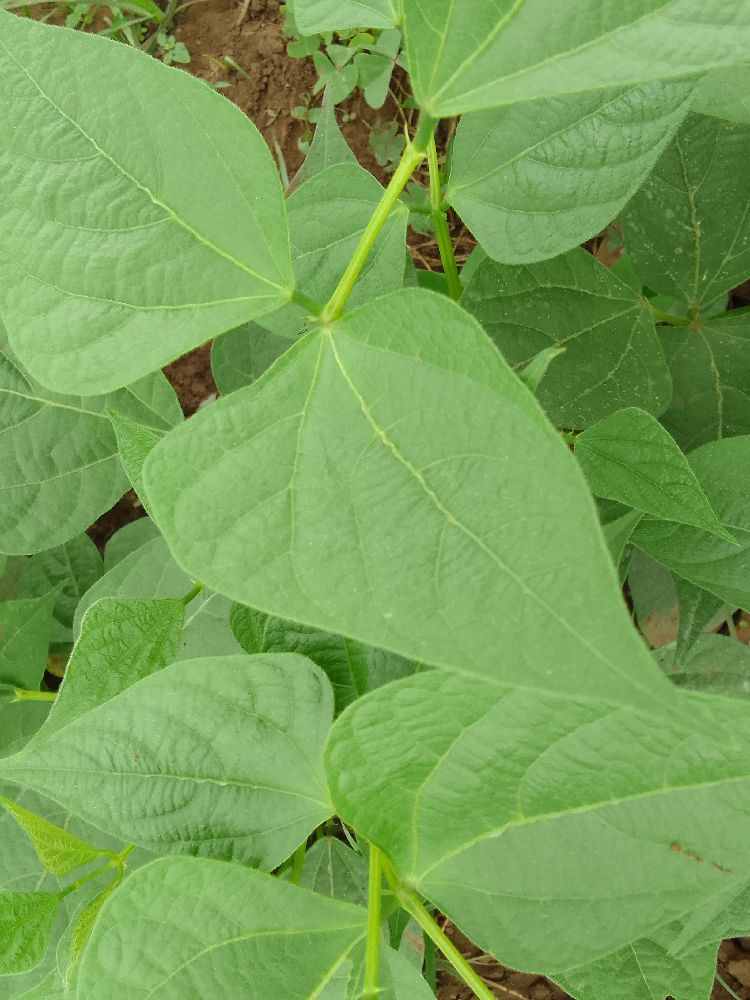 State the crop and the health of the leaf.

common bean, healthy
